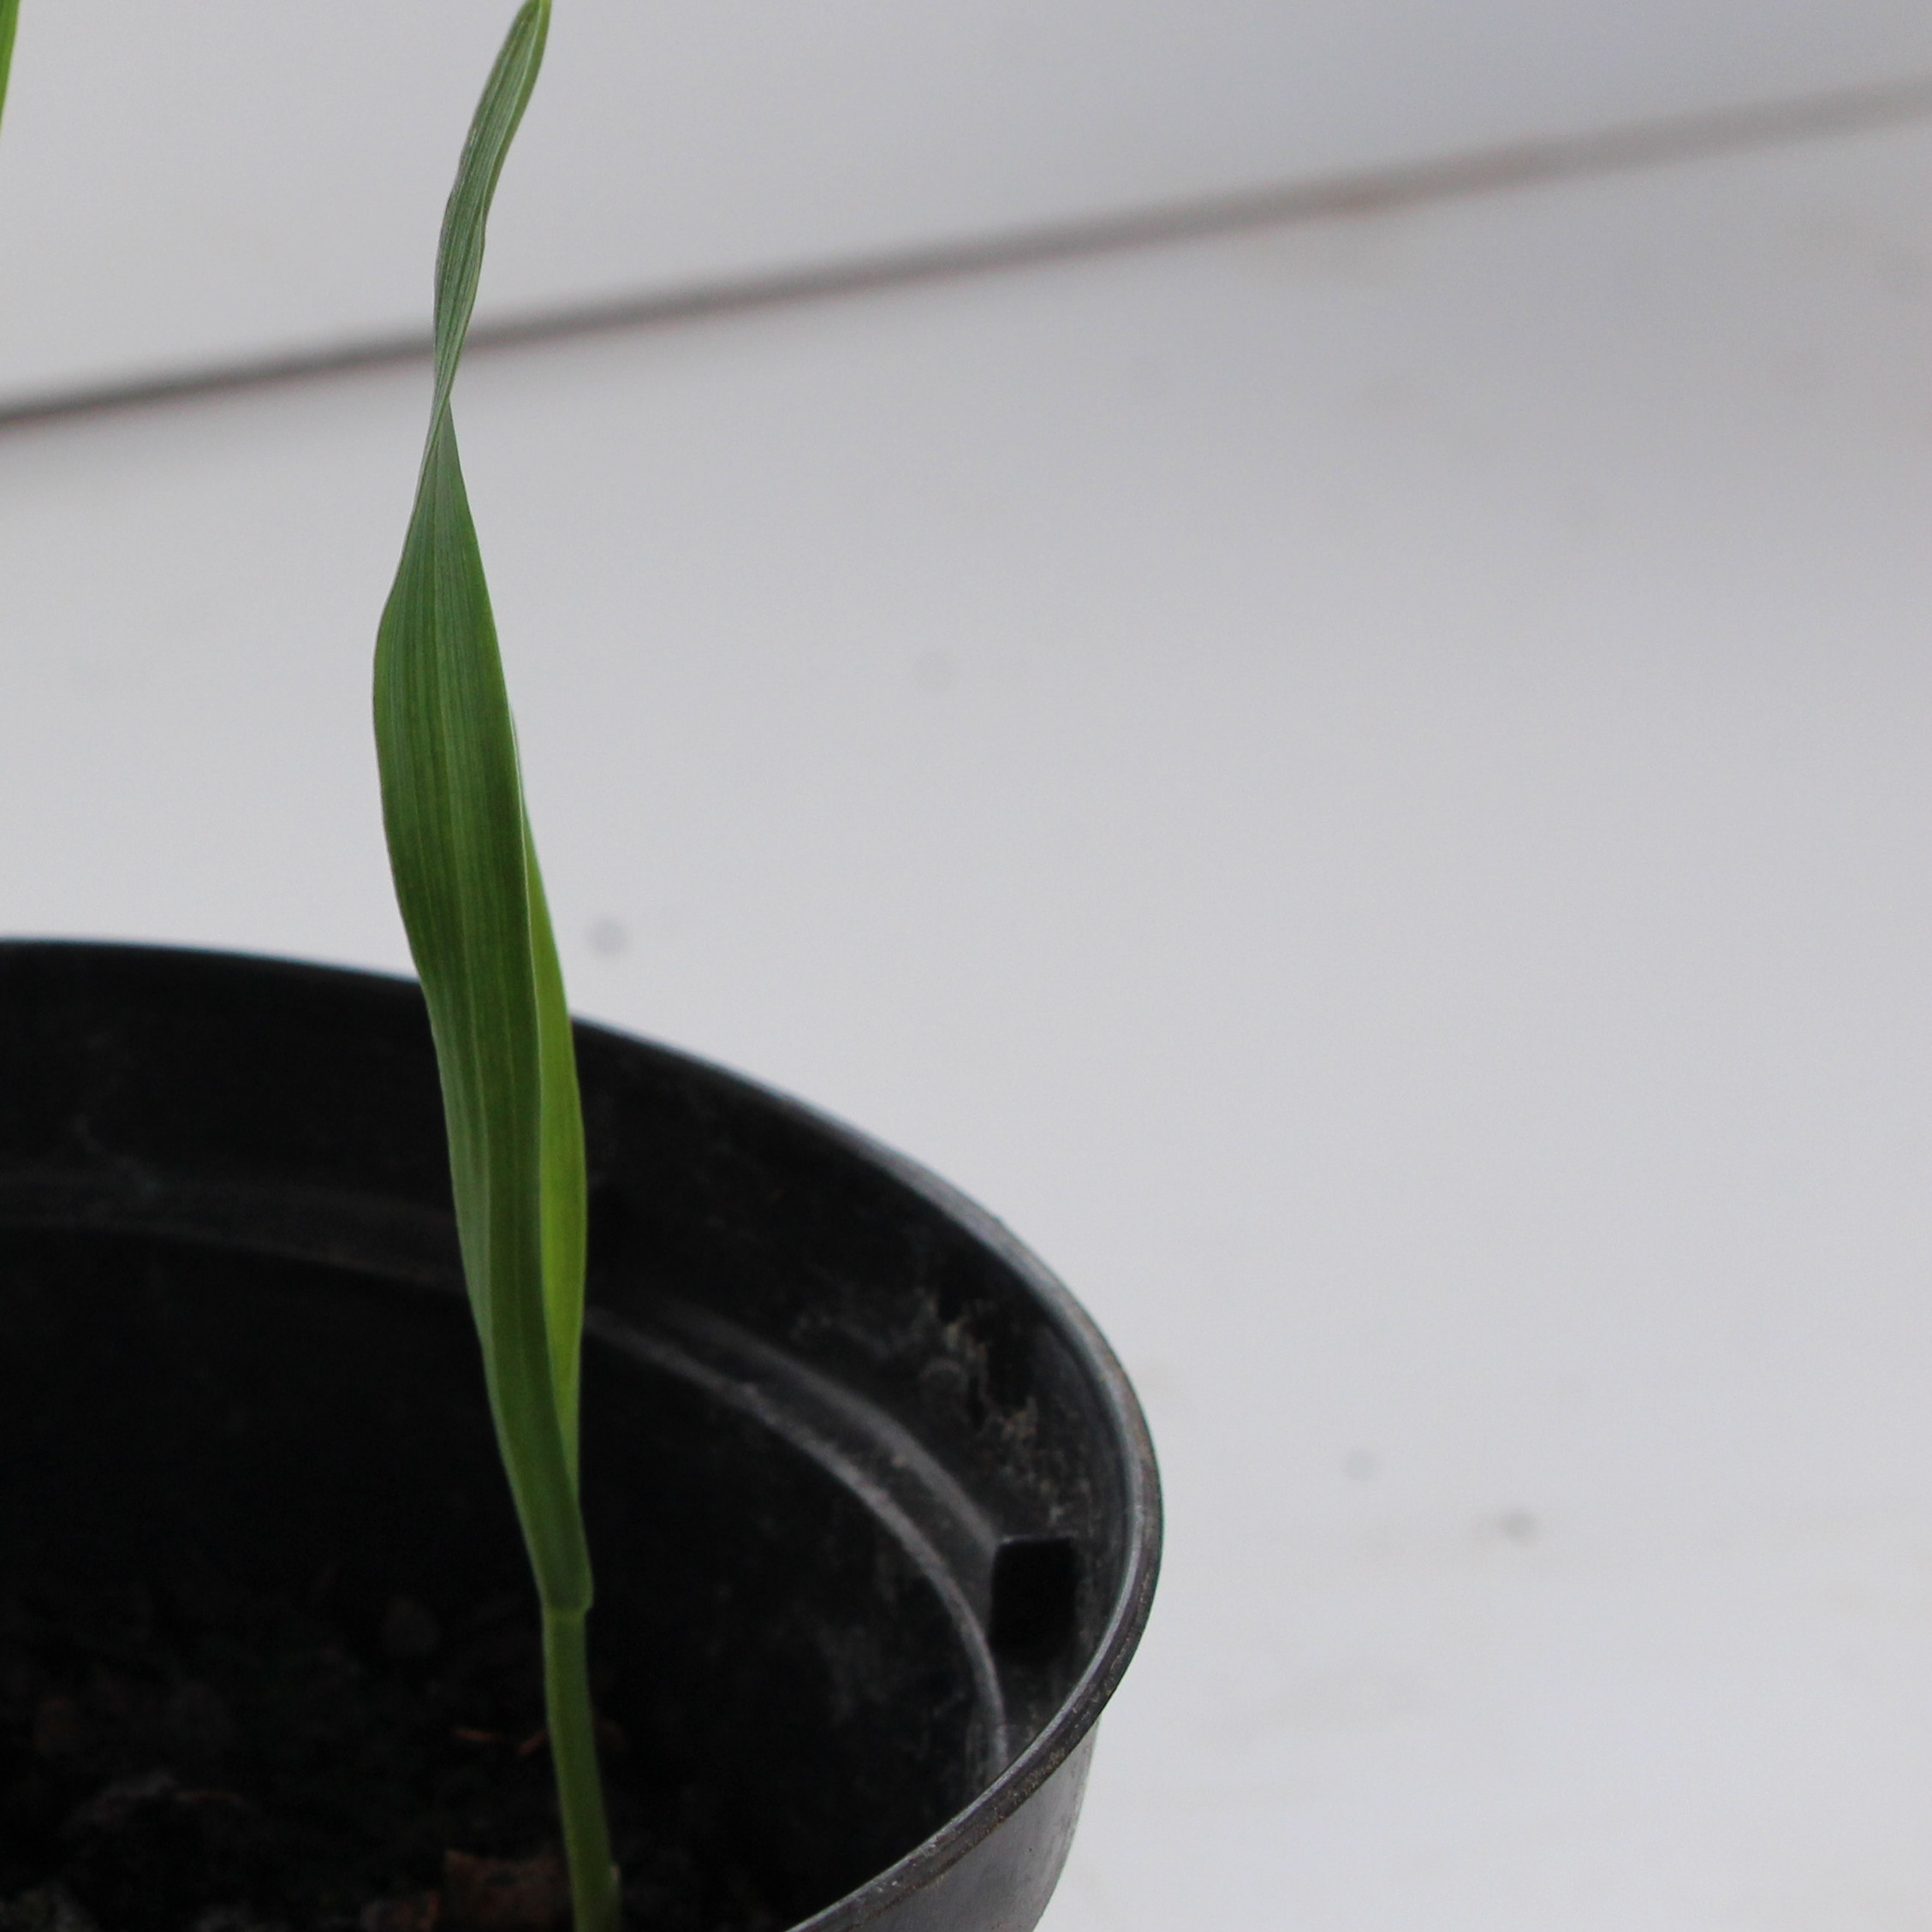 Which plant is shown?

Avena sterilis
